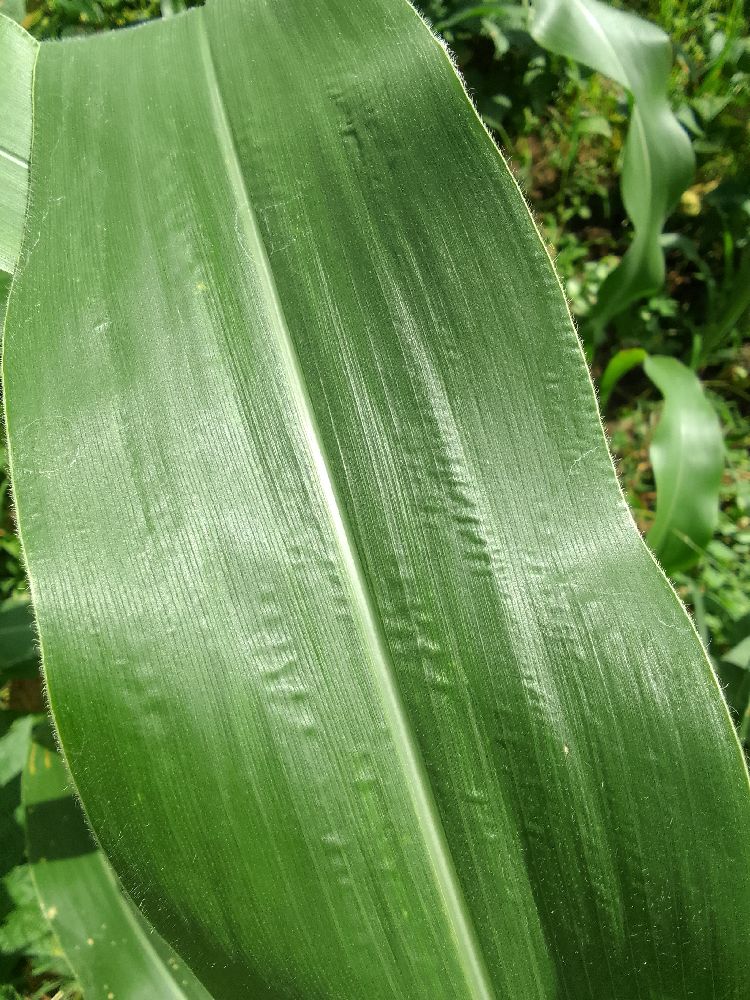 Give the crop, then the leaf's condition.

maize, healthy
